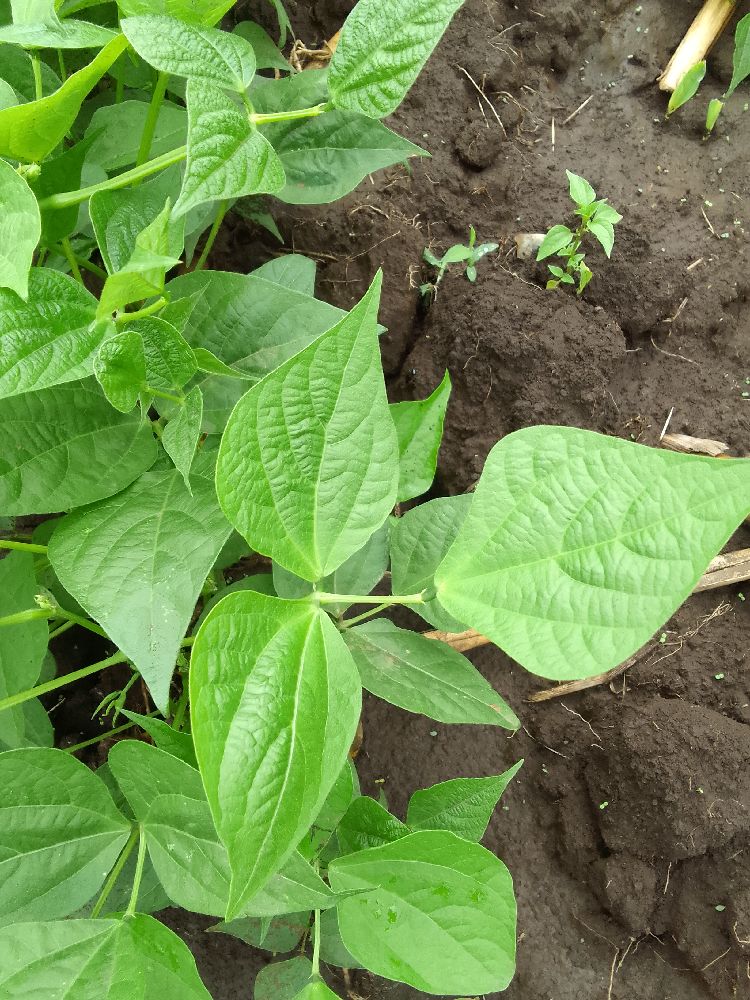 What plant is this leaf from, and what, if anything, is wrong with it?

common bean, healthy
